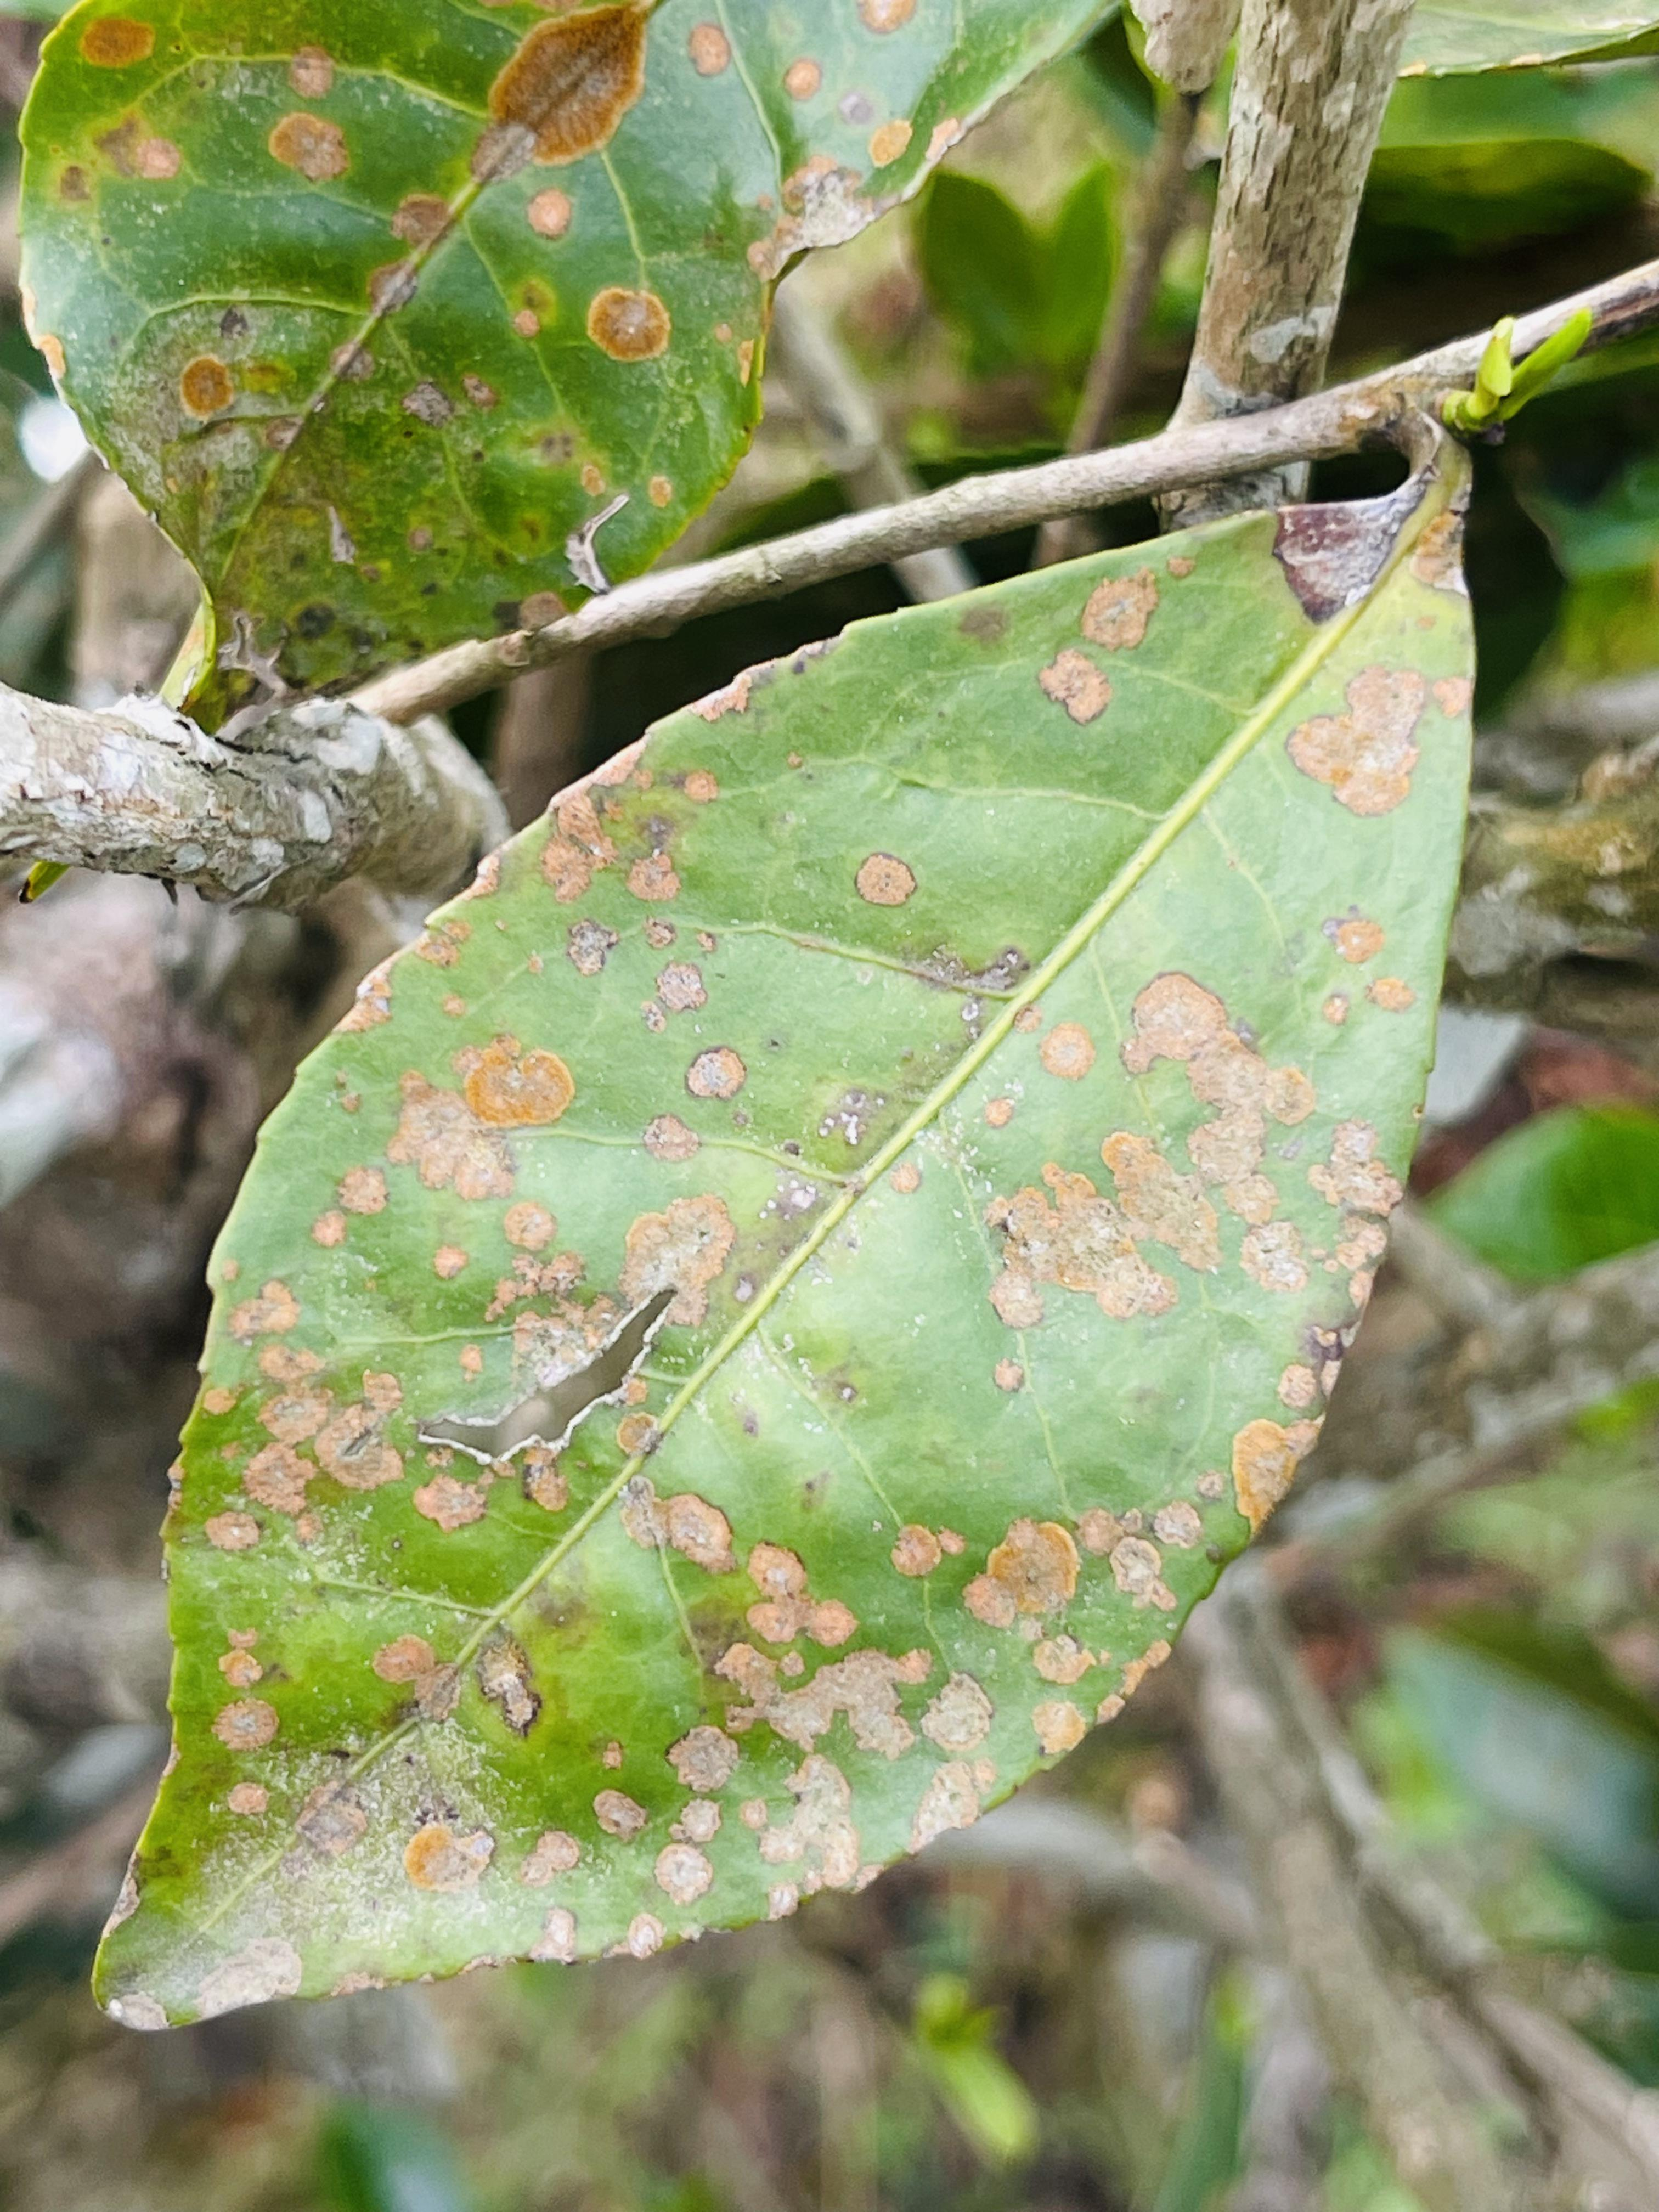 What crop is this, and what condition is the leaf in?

tea, red rust
